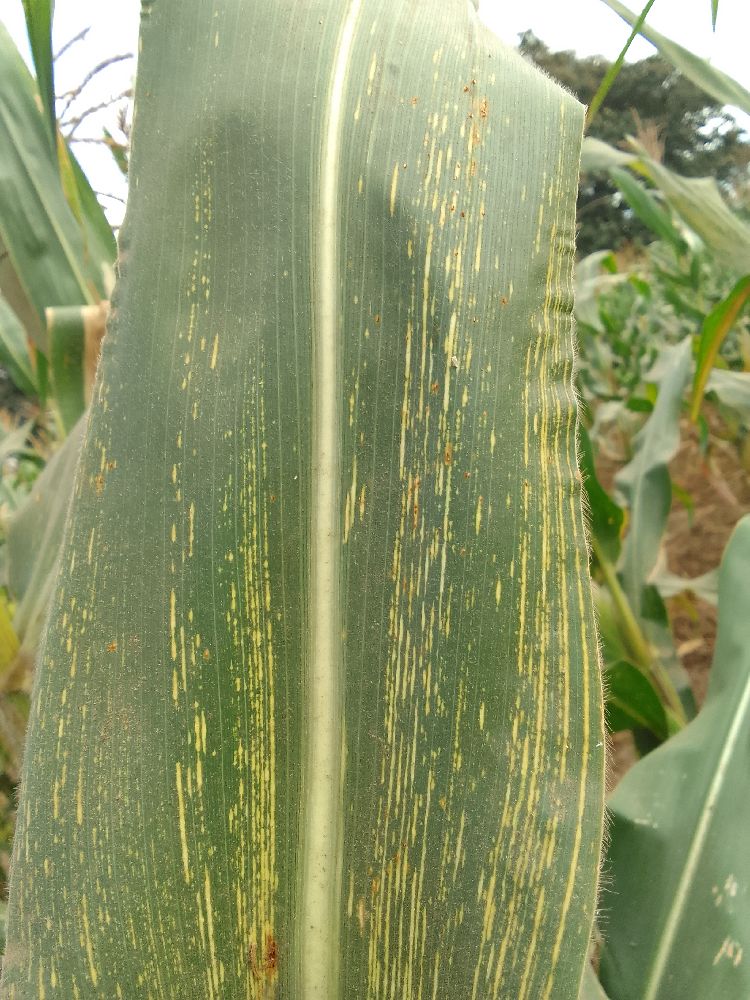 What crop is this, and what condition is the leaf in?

maize, maize streak virus
